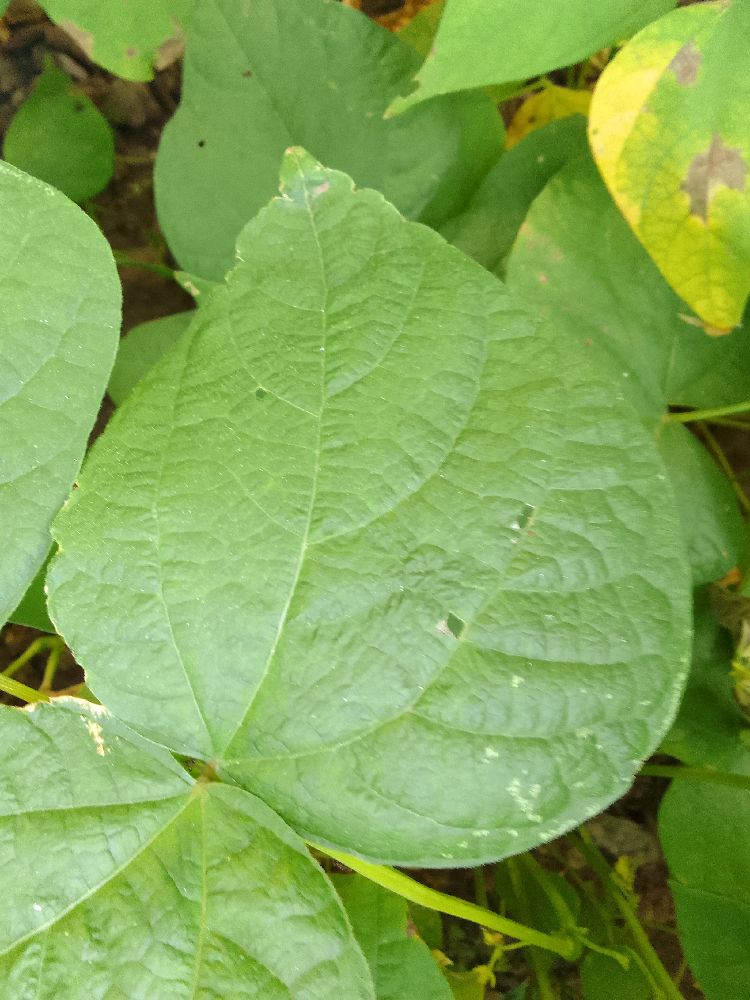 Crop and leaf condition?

common bean, healthy
